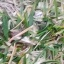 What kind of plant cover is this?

grass
